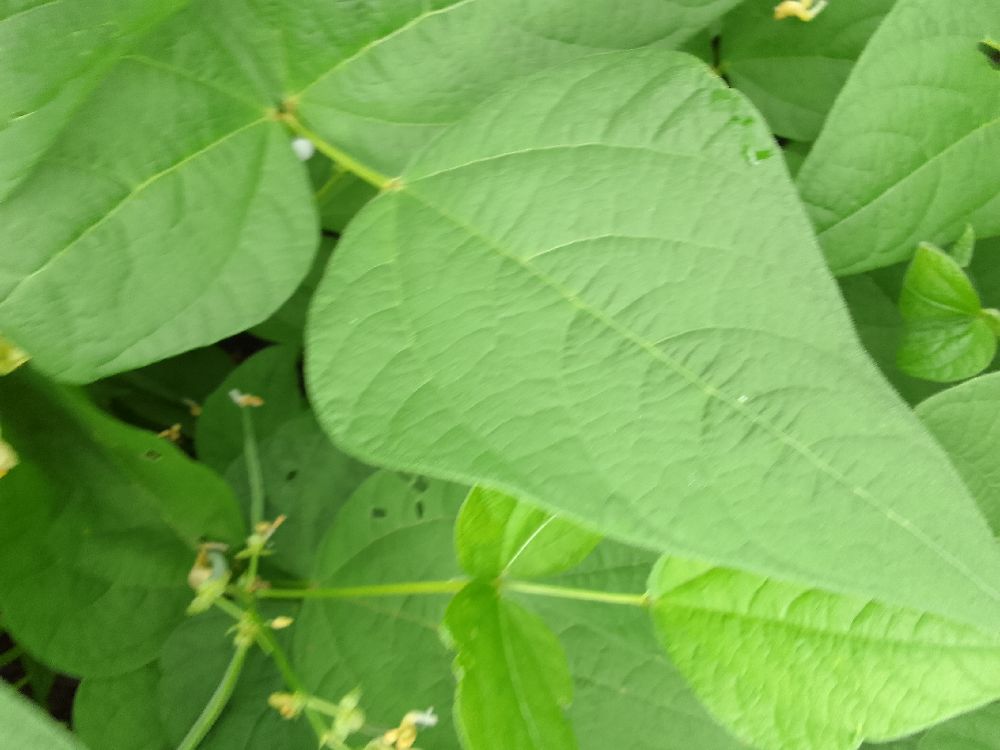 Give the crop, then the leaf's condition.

common bean, healthy
